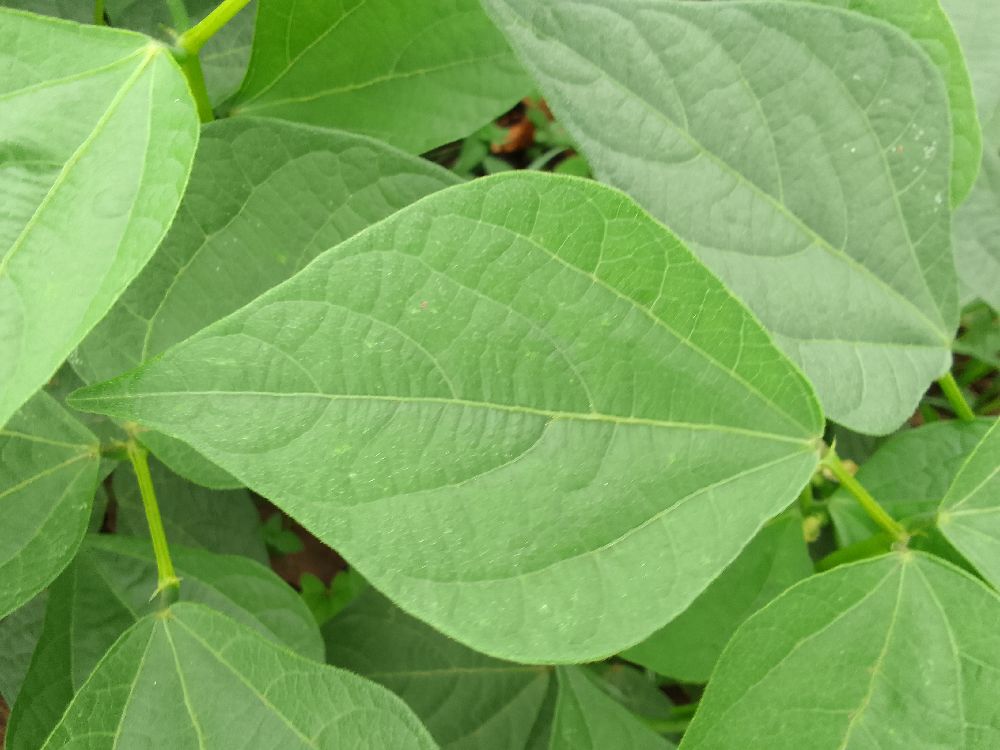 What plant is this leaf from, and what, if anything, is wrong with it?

common bean, healthy
